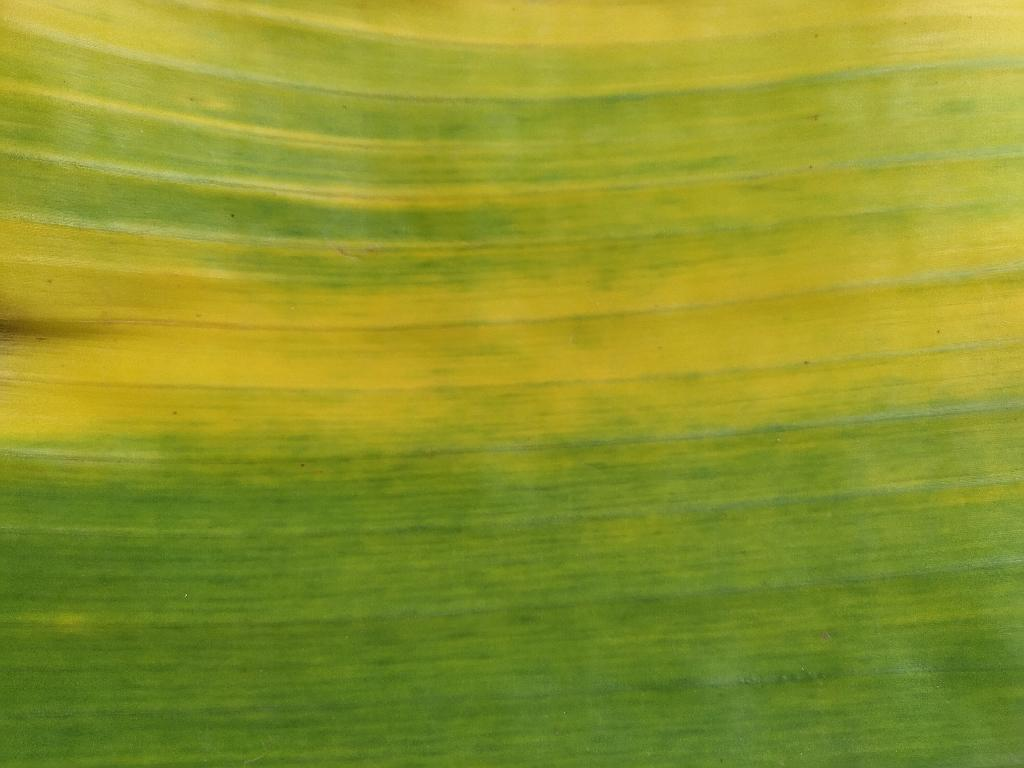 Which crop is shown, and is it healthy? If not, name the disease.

banana, fusarium wilt race 1
